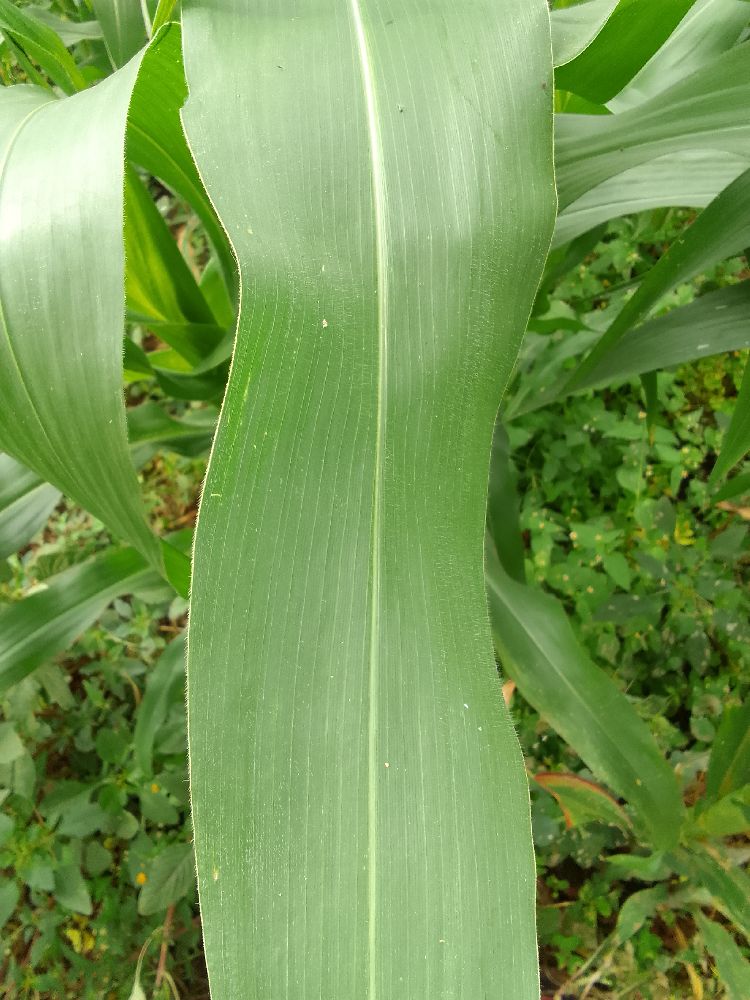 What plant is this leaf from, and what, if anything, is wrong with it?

maize, healthy
